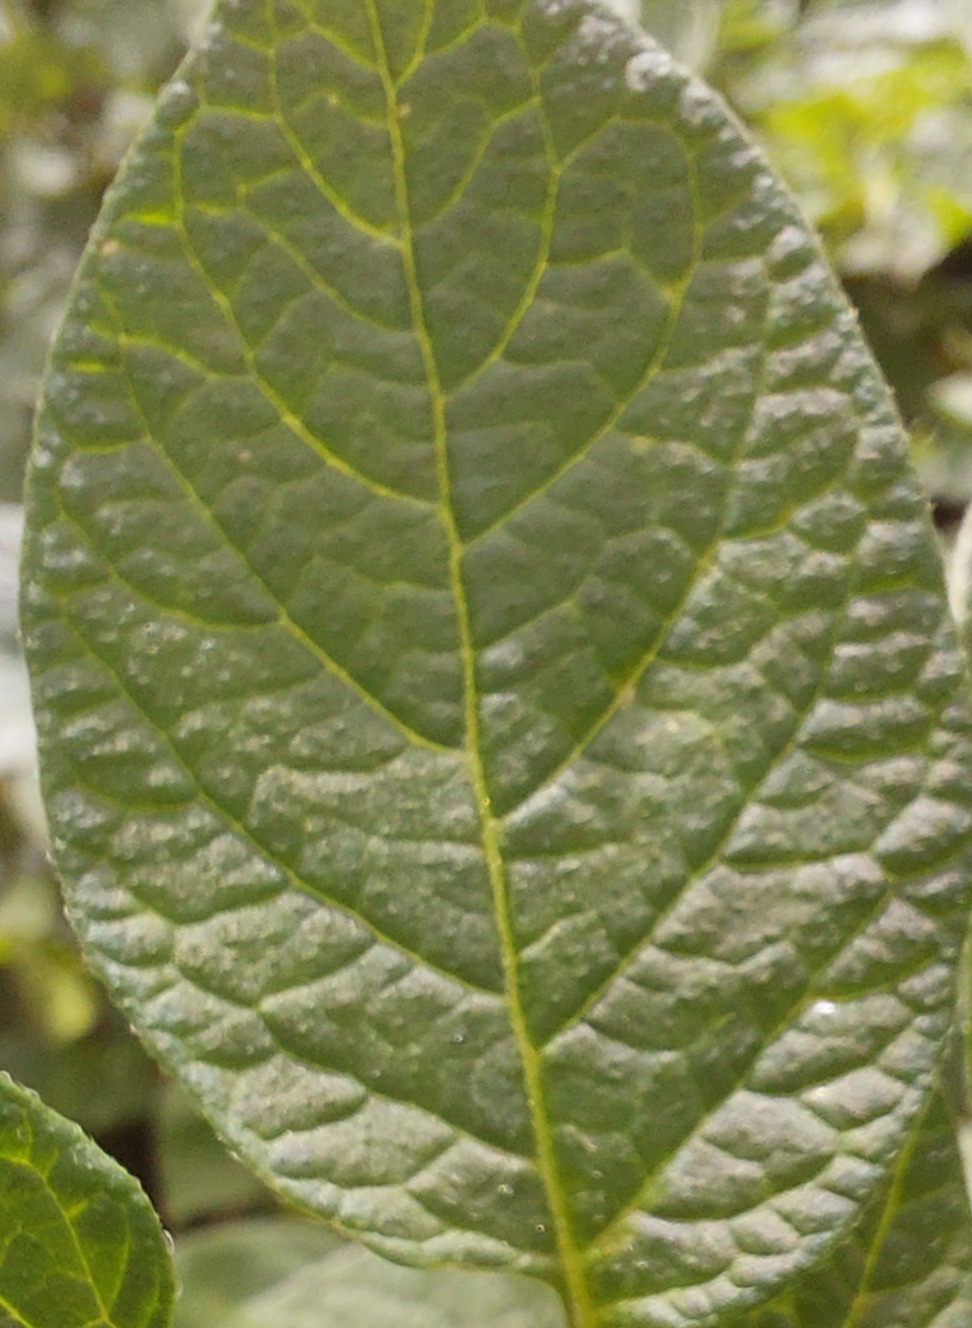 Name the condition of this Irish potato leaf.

healthy
